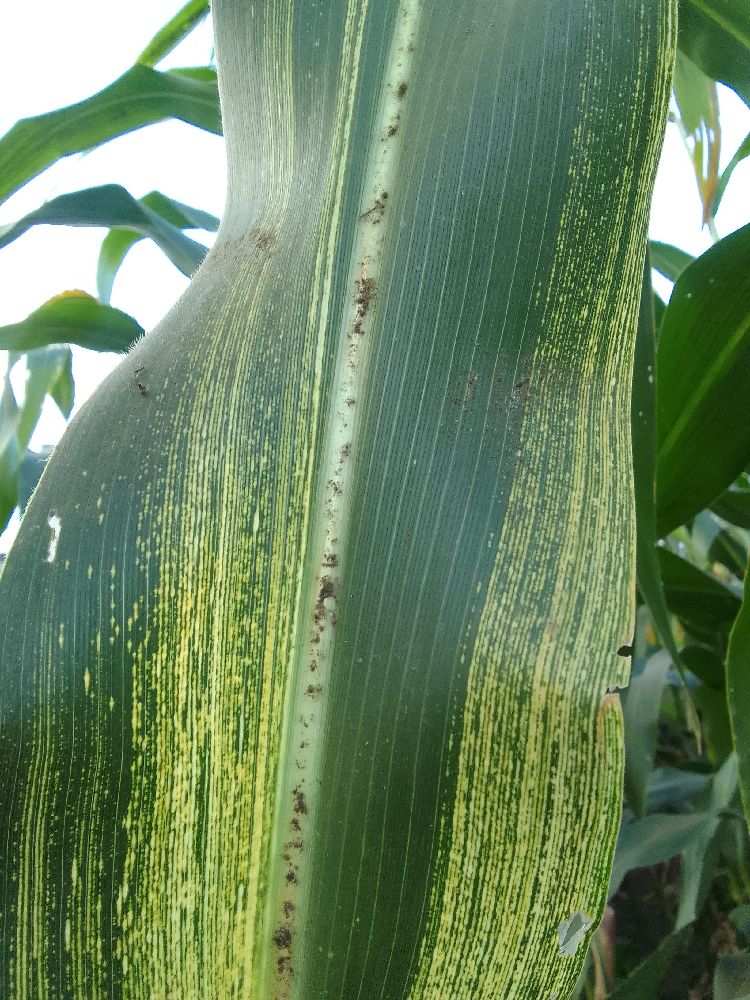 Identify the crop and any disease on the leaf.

maize, maize streak virus
